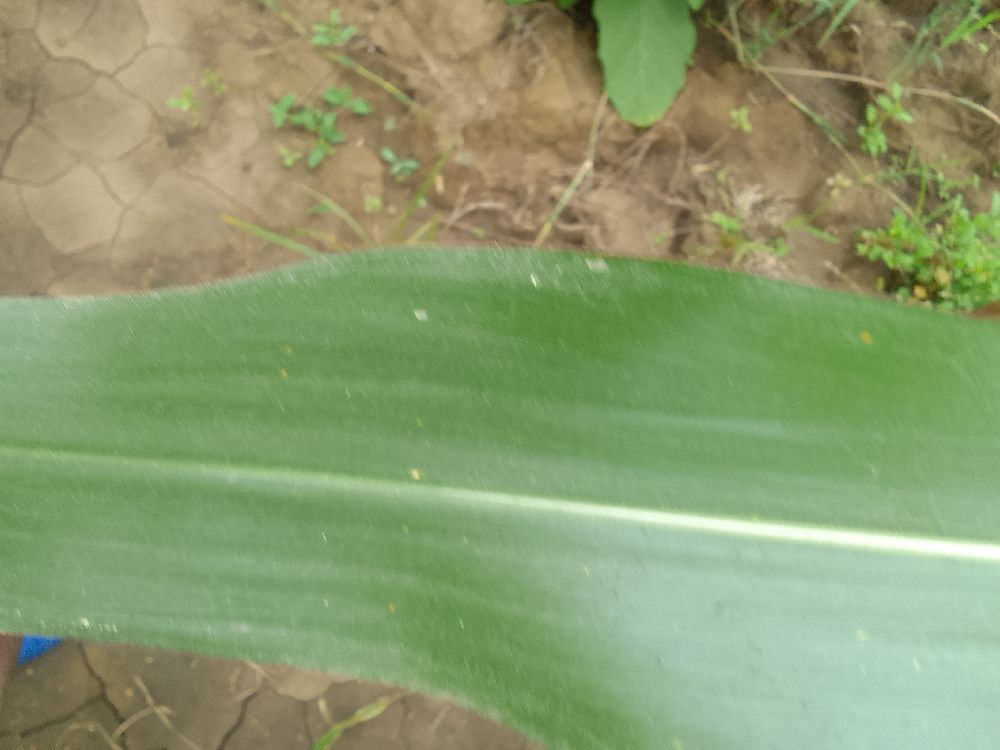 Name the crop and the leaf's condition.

maize, healthy
